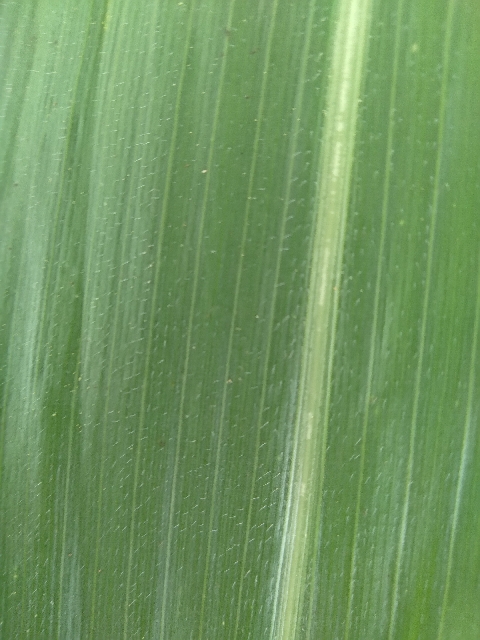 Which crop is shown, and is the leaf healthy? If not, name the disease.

maize, healthy
